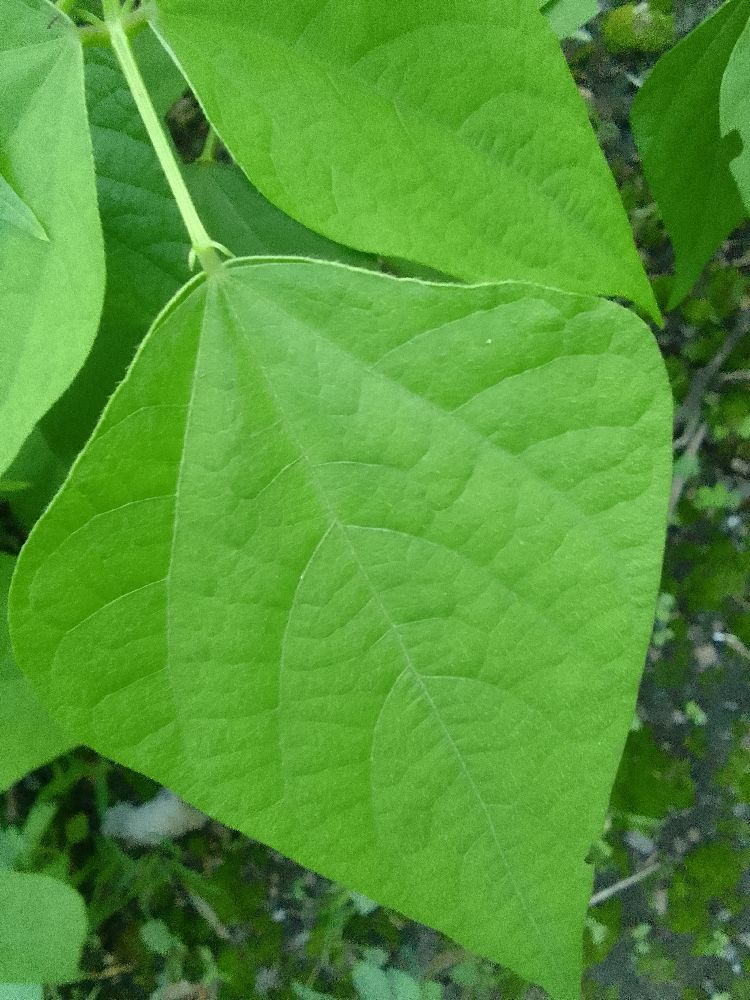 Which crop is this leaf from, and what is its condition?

common bean, healthy
